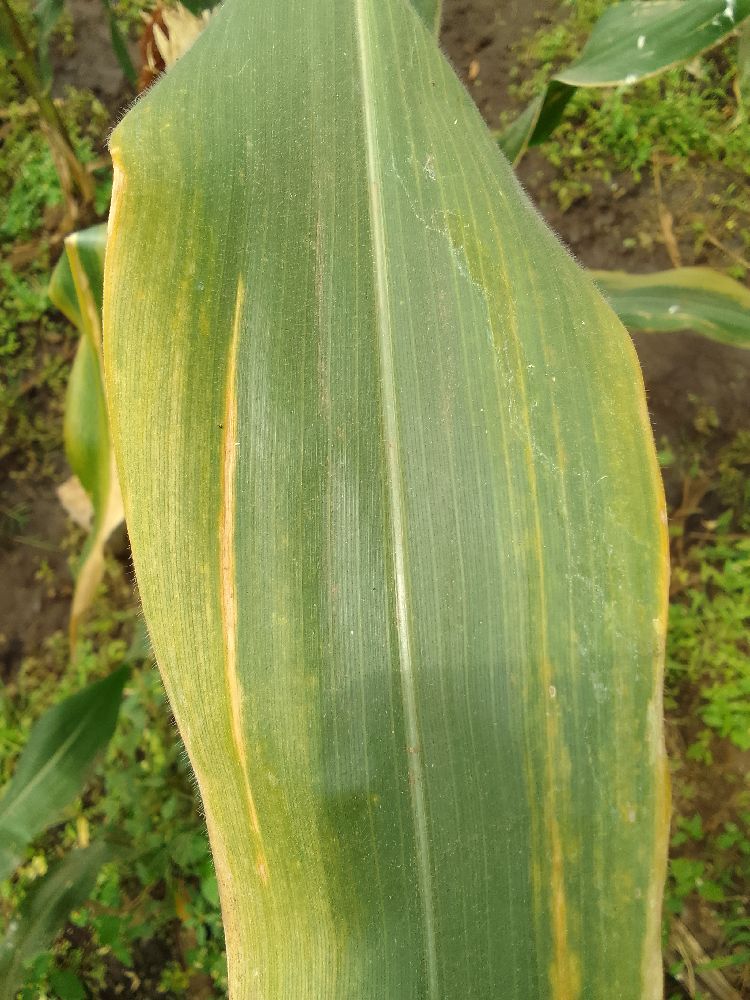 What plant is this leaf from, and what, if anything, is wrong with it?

maize, maize lethal necrosis
